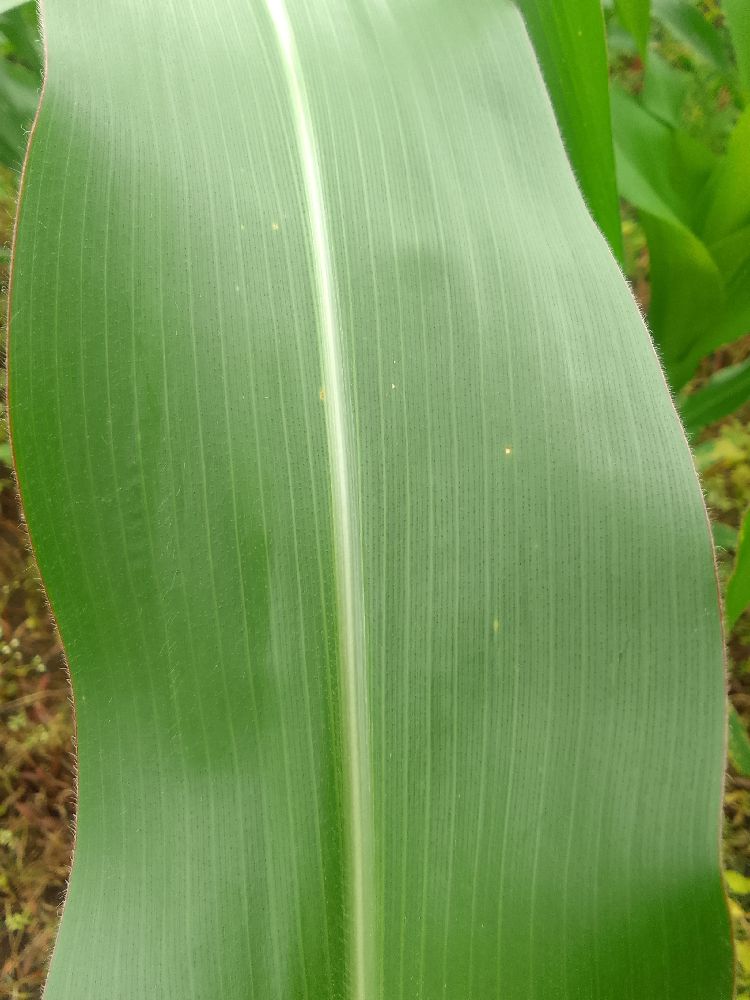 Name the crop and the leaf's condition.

maize, healthy
